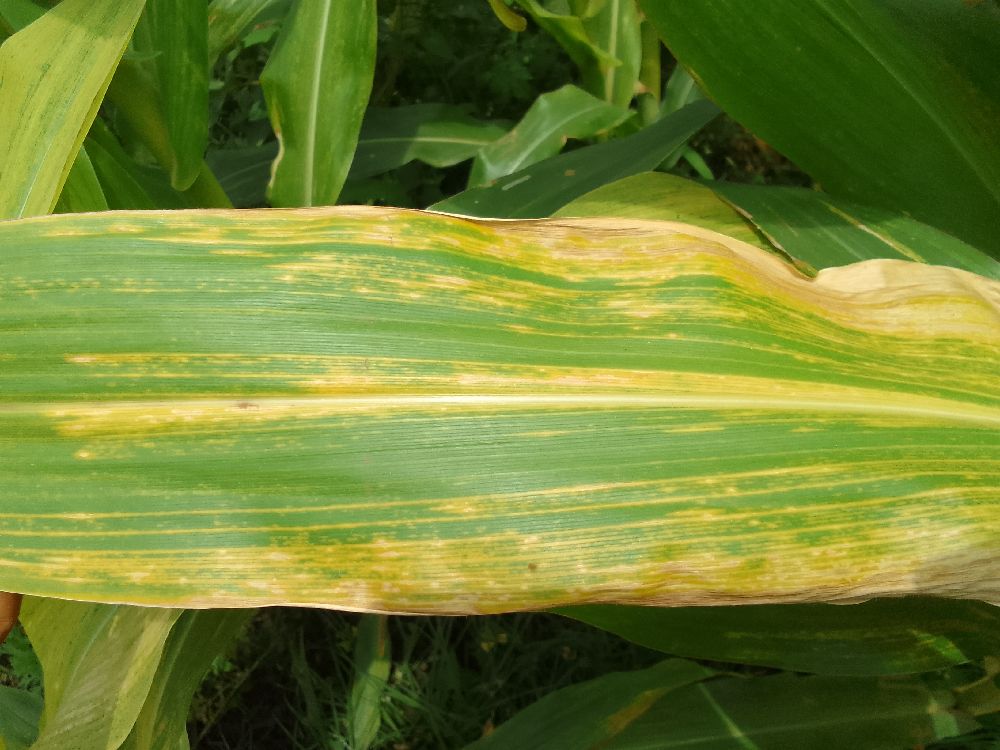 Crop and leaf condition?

maize, maize lethal necrosis
